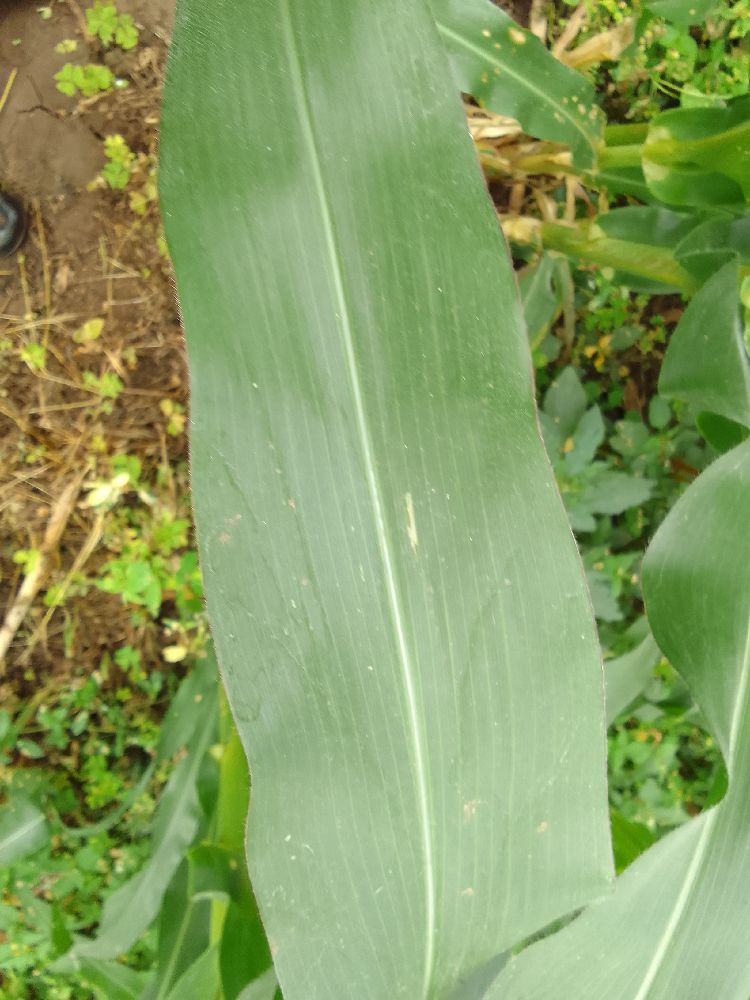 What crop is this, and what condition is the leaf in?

maize, healthy
